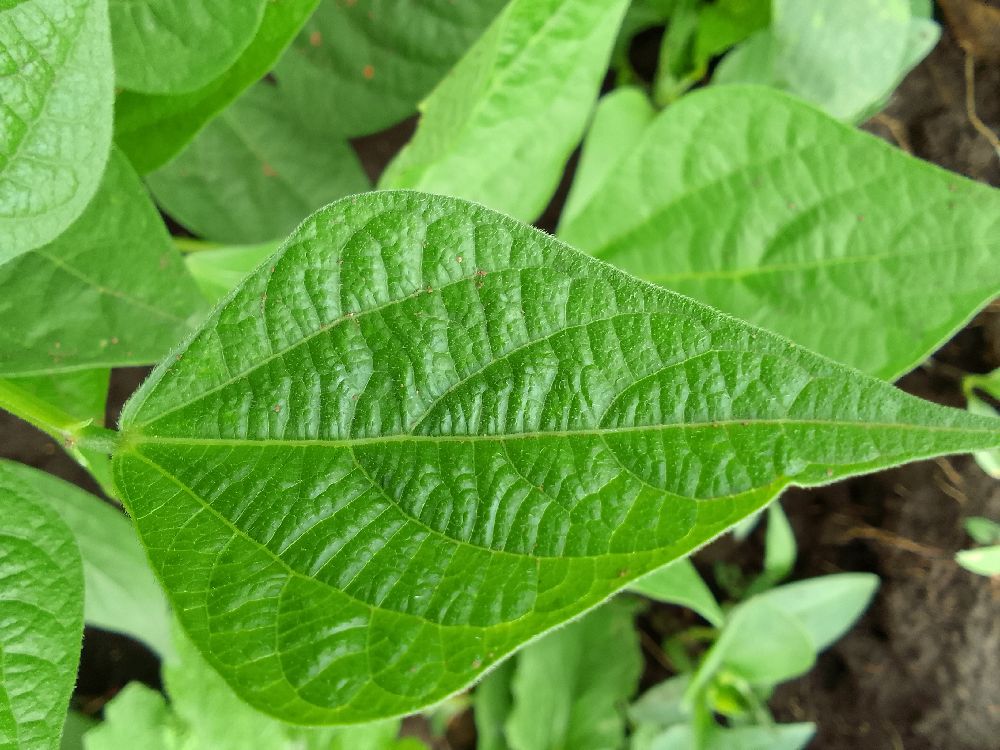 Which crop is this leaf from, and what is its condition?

common bean, healthy
